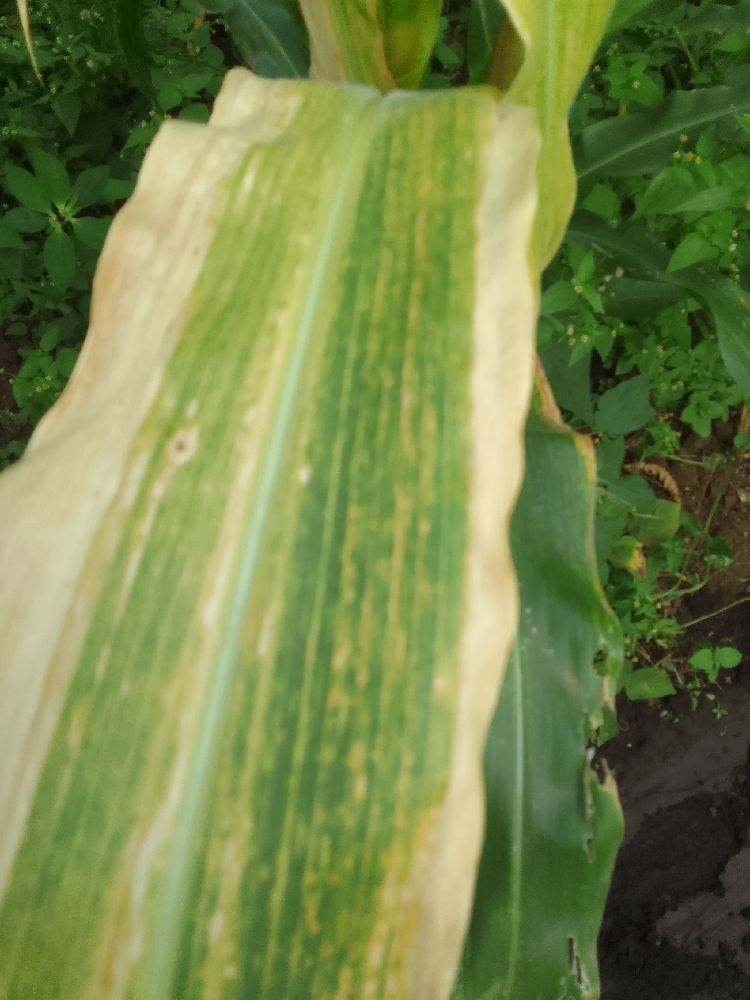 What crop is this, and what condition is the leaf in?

maize, maize lethal necrosis
